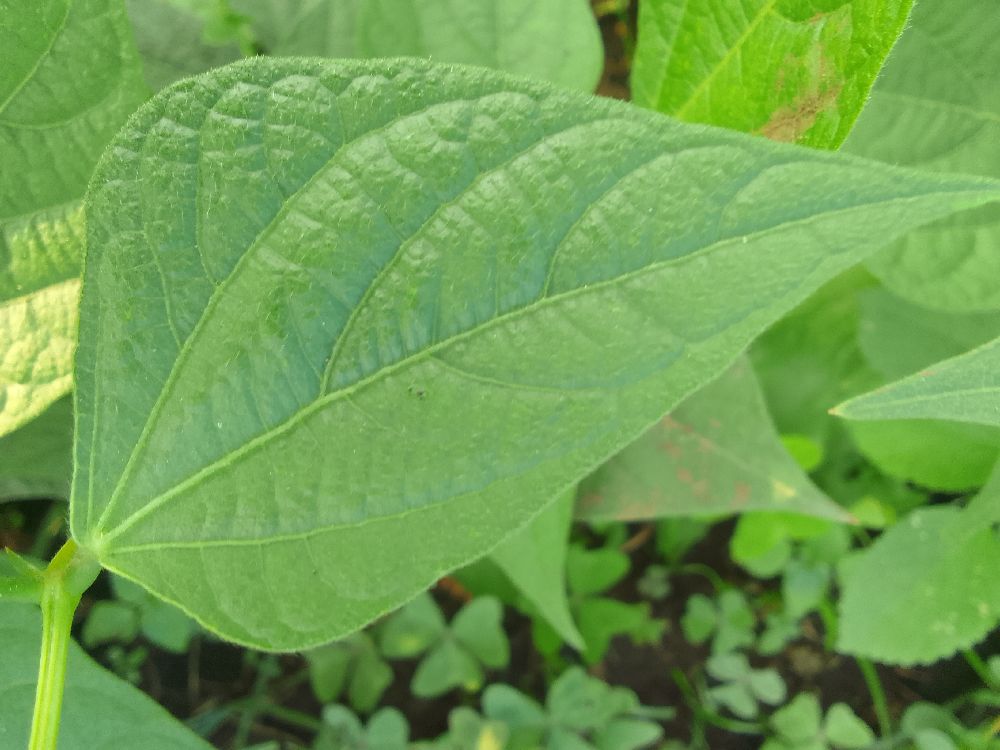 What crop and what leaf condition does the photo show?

common bean, healthy
